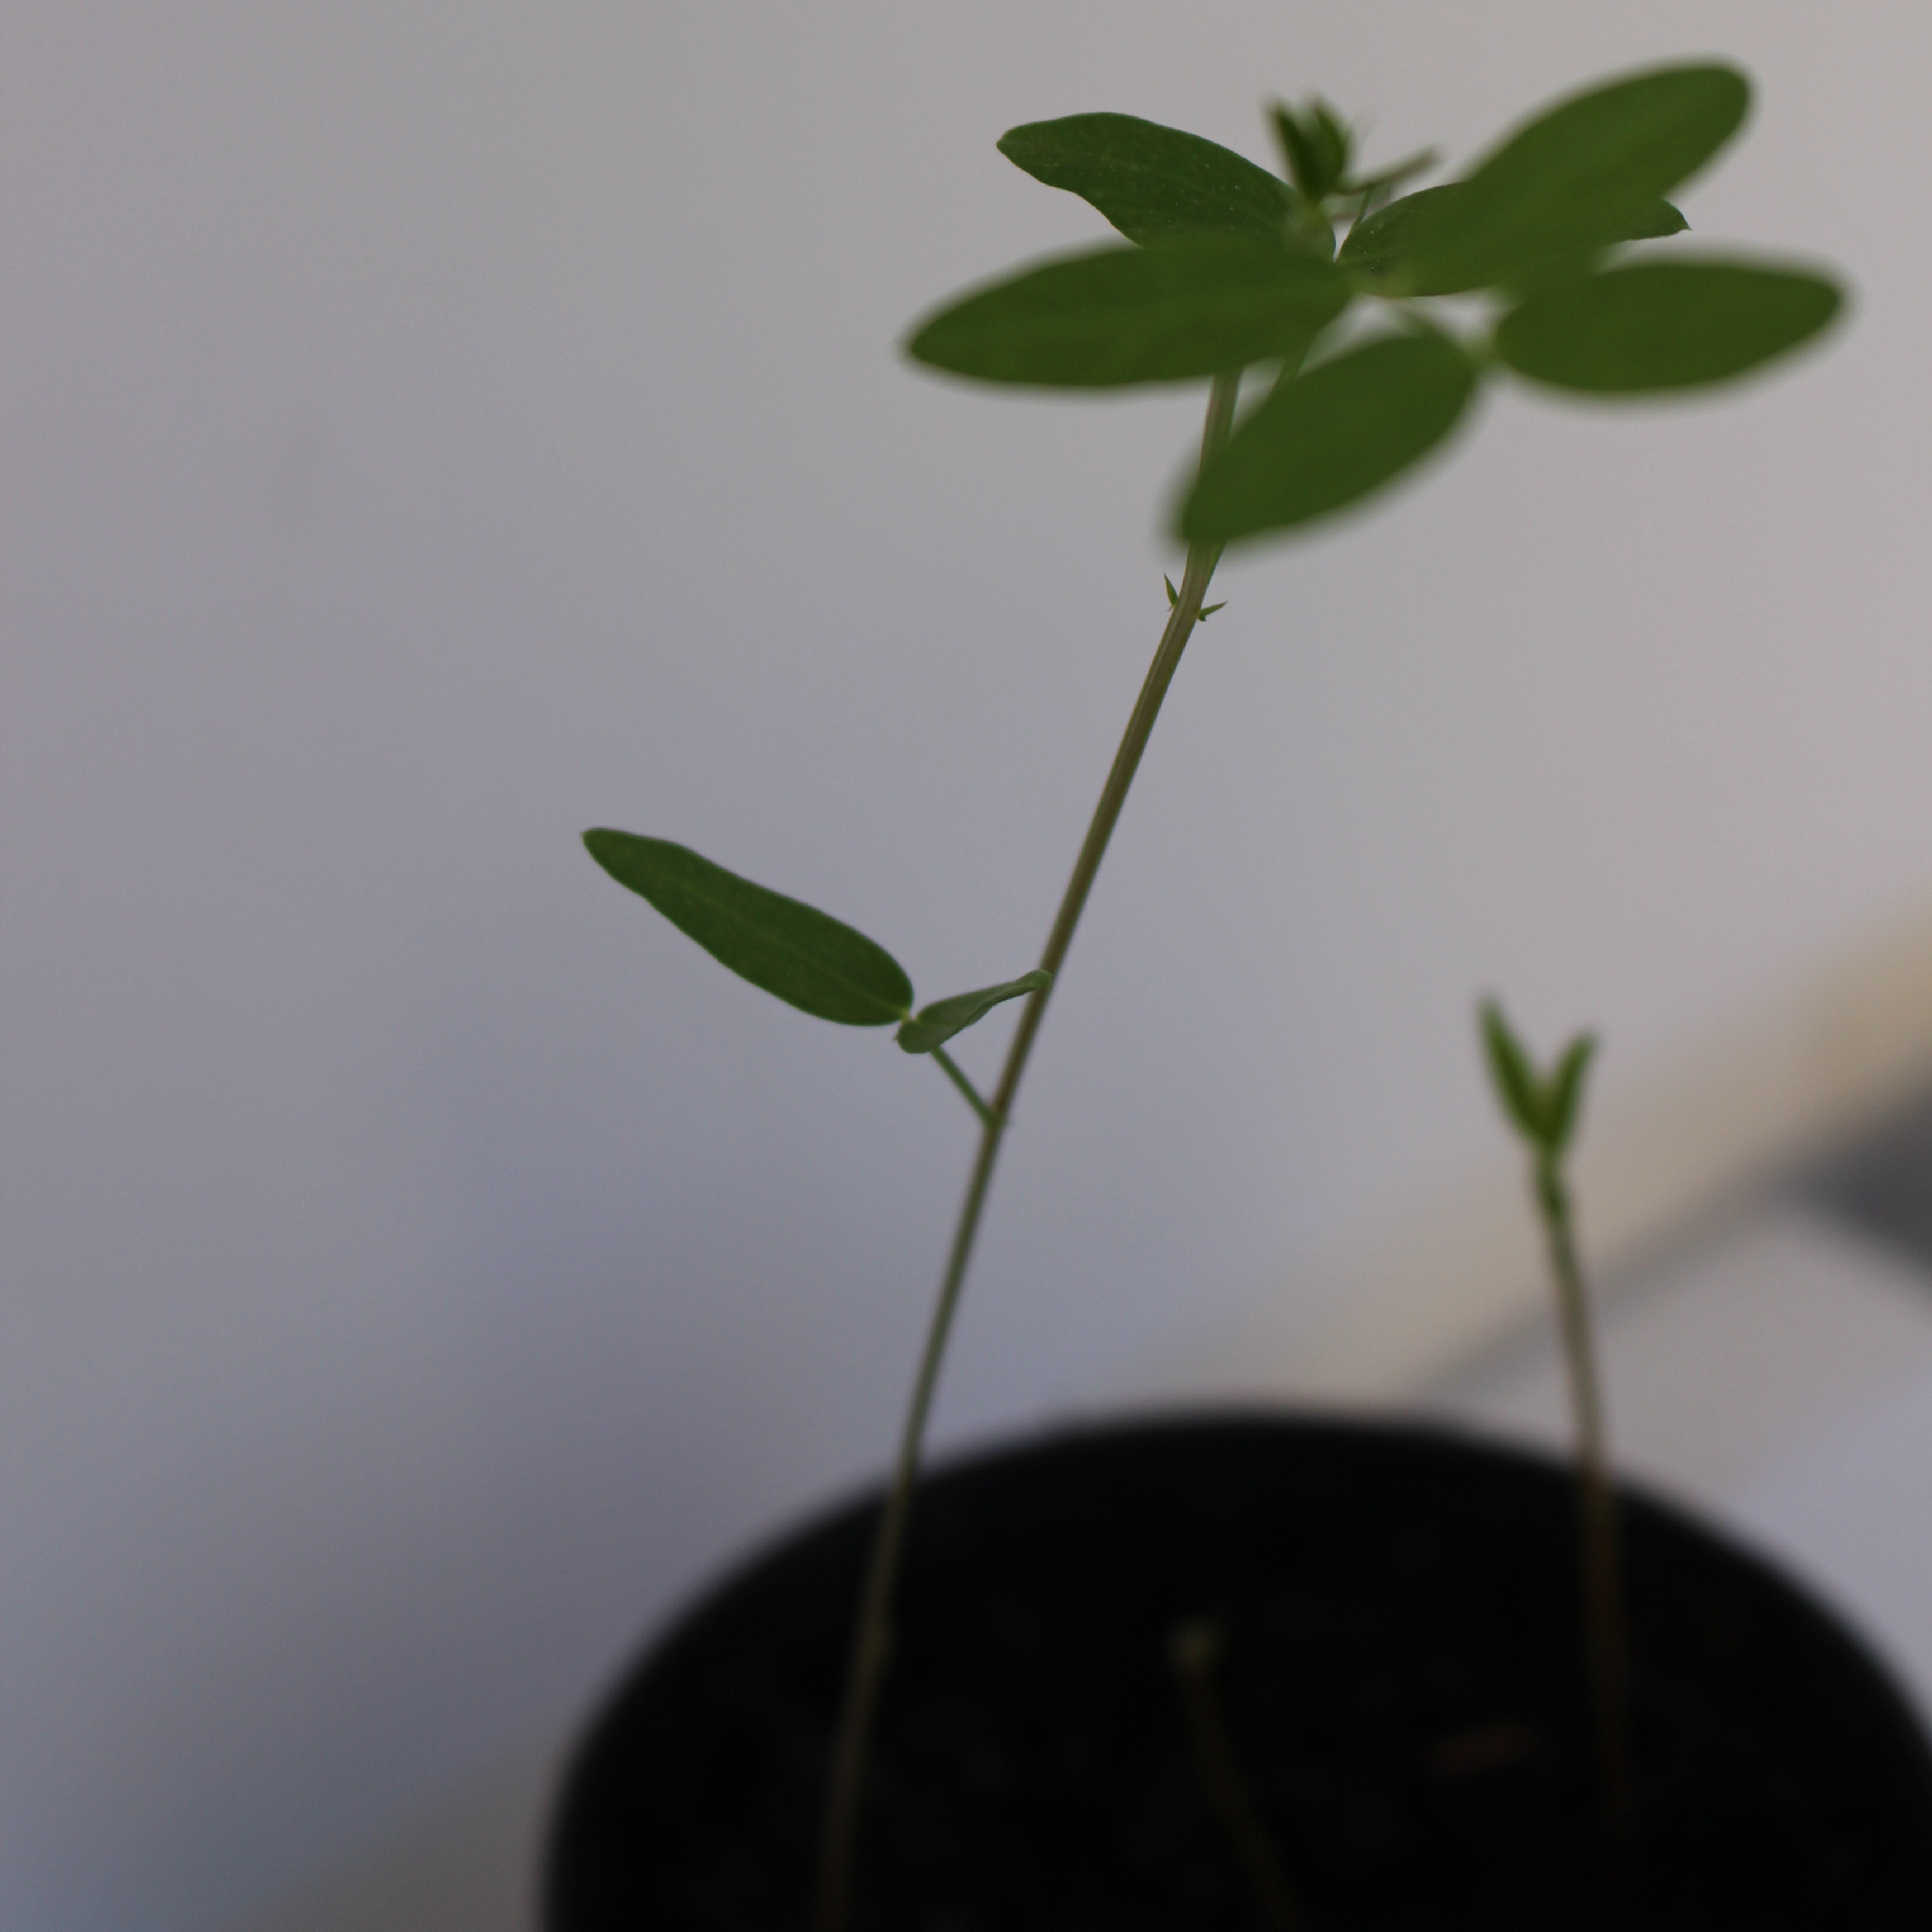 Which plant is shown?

Vicia sativa
